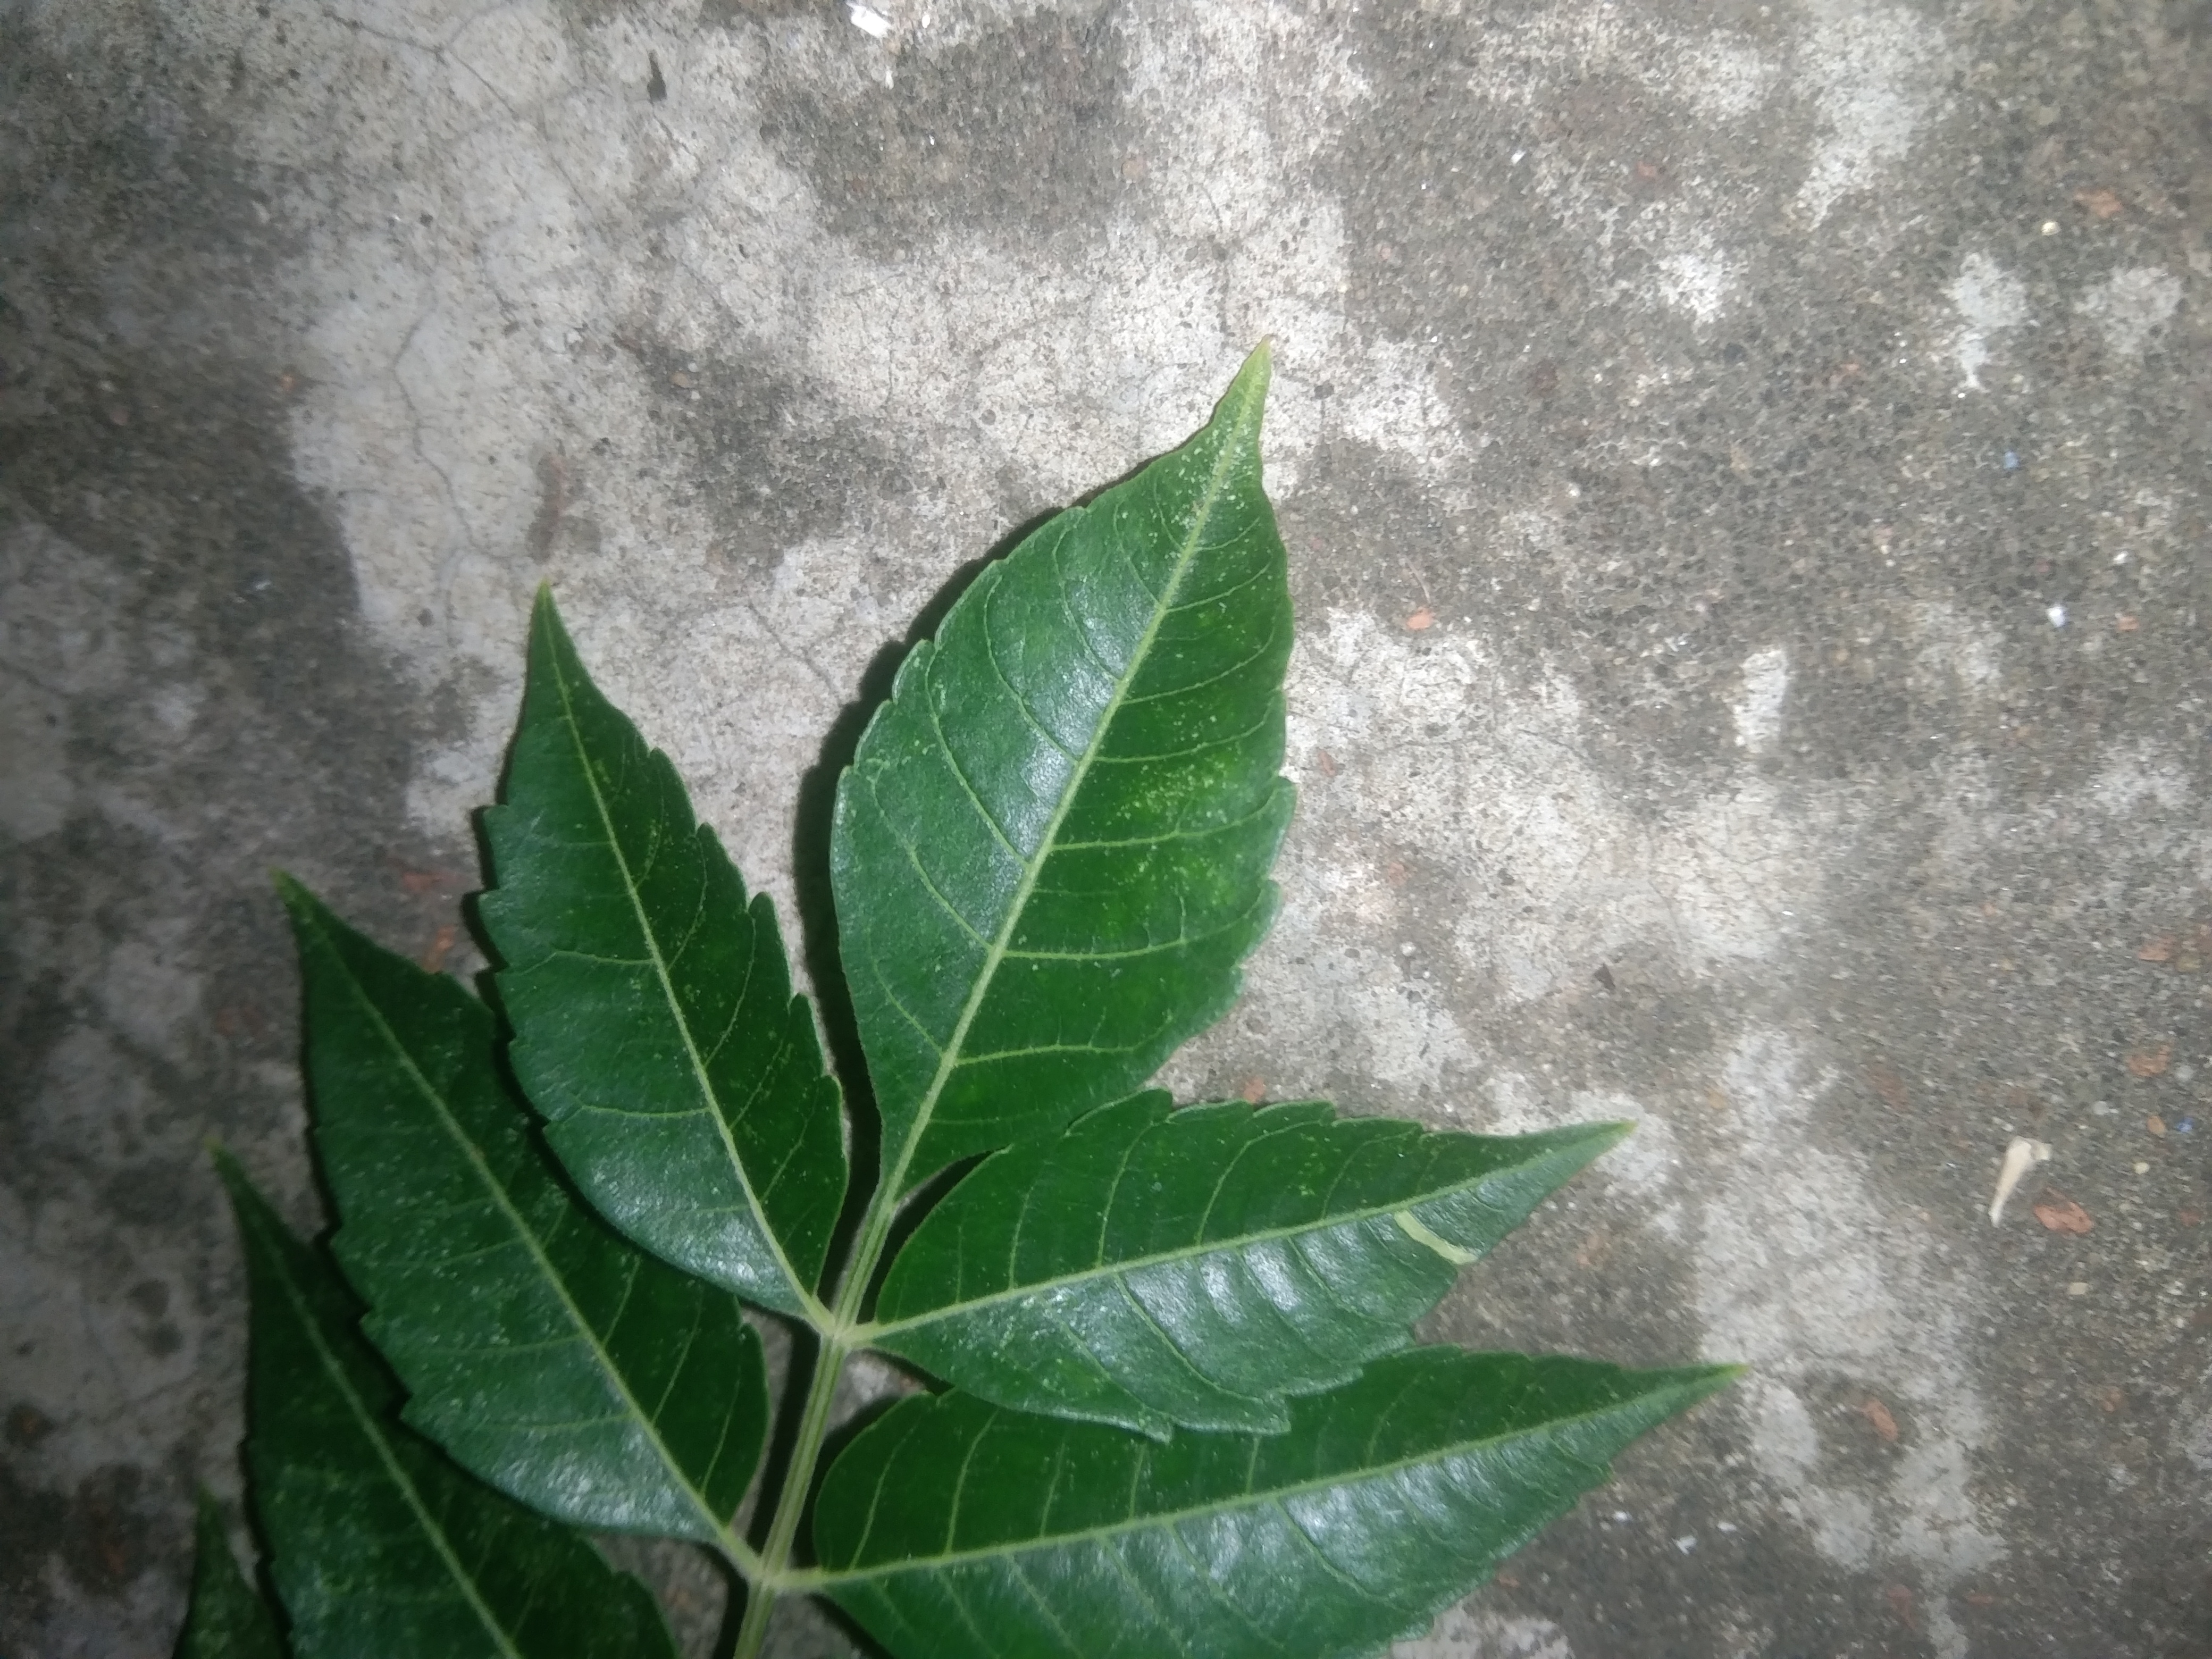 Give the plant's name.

neem
